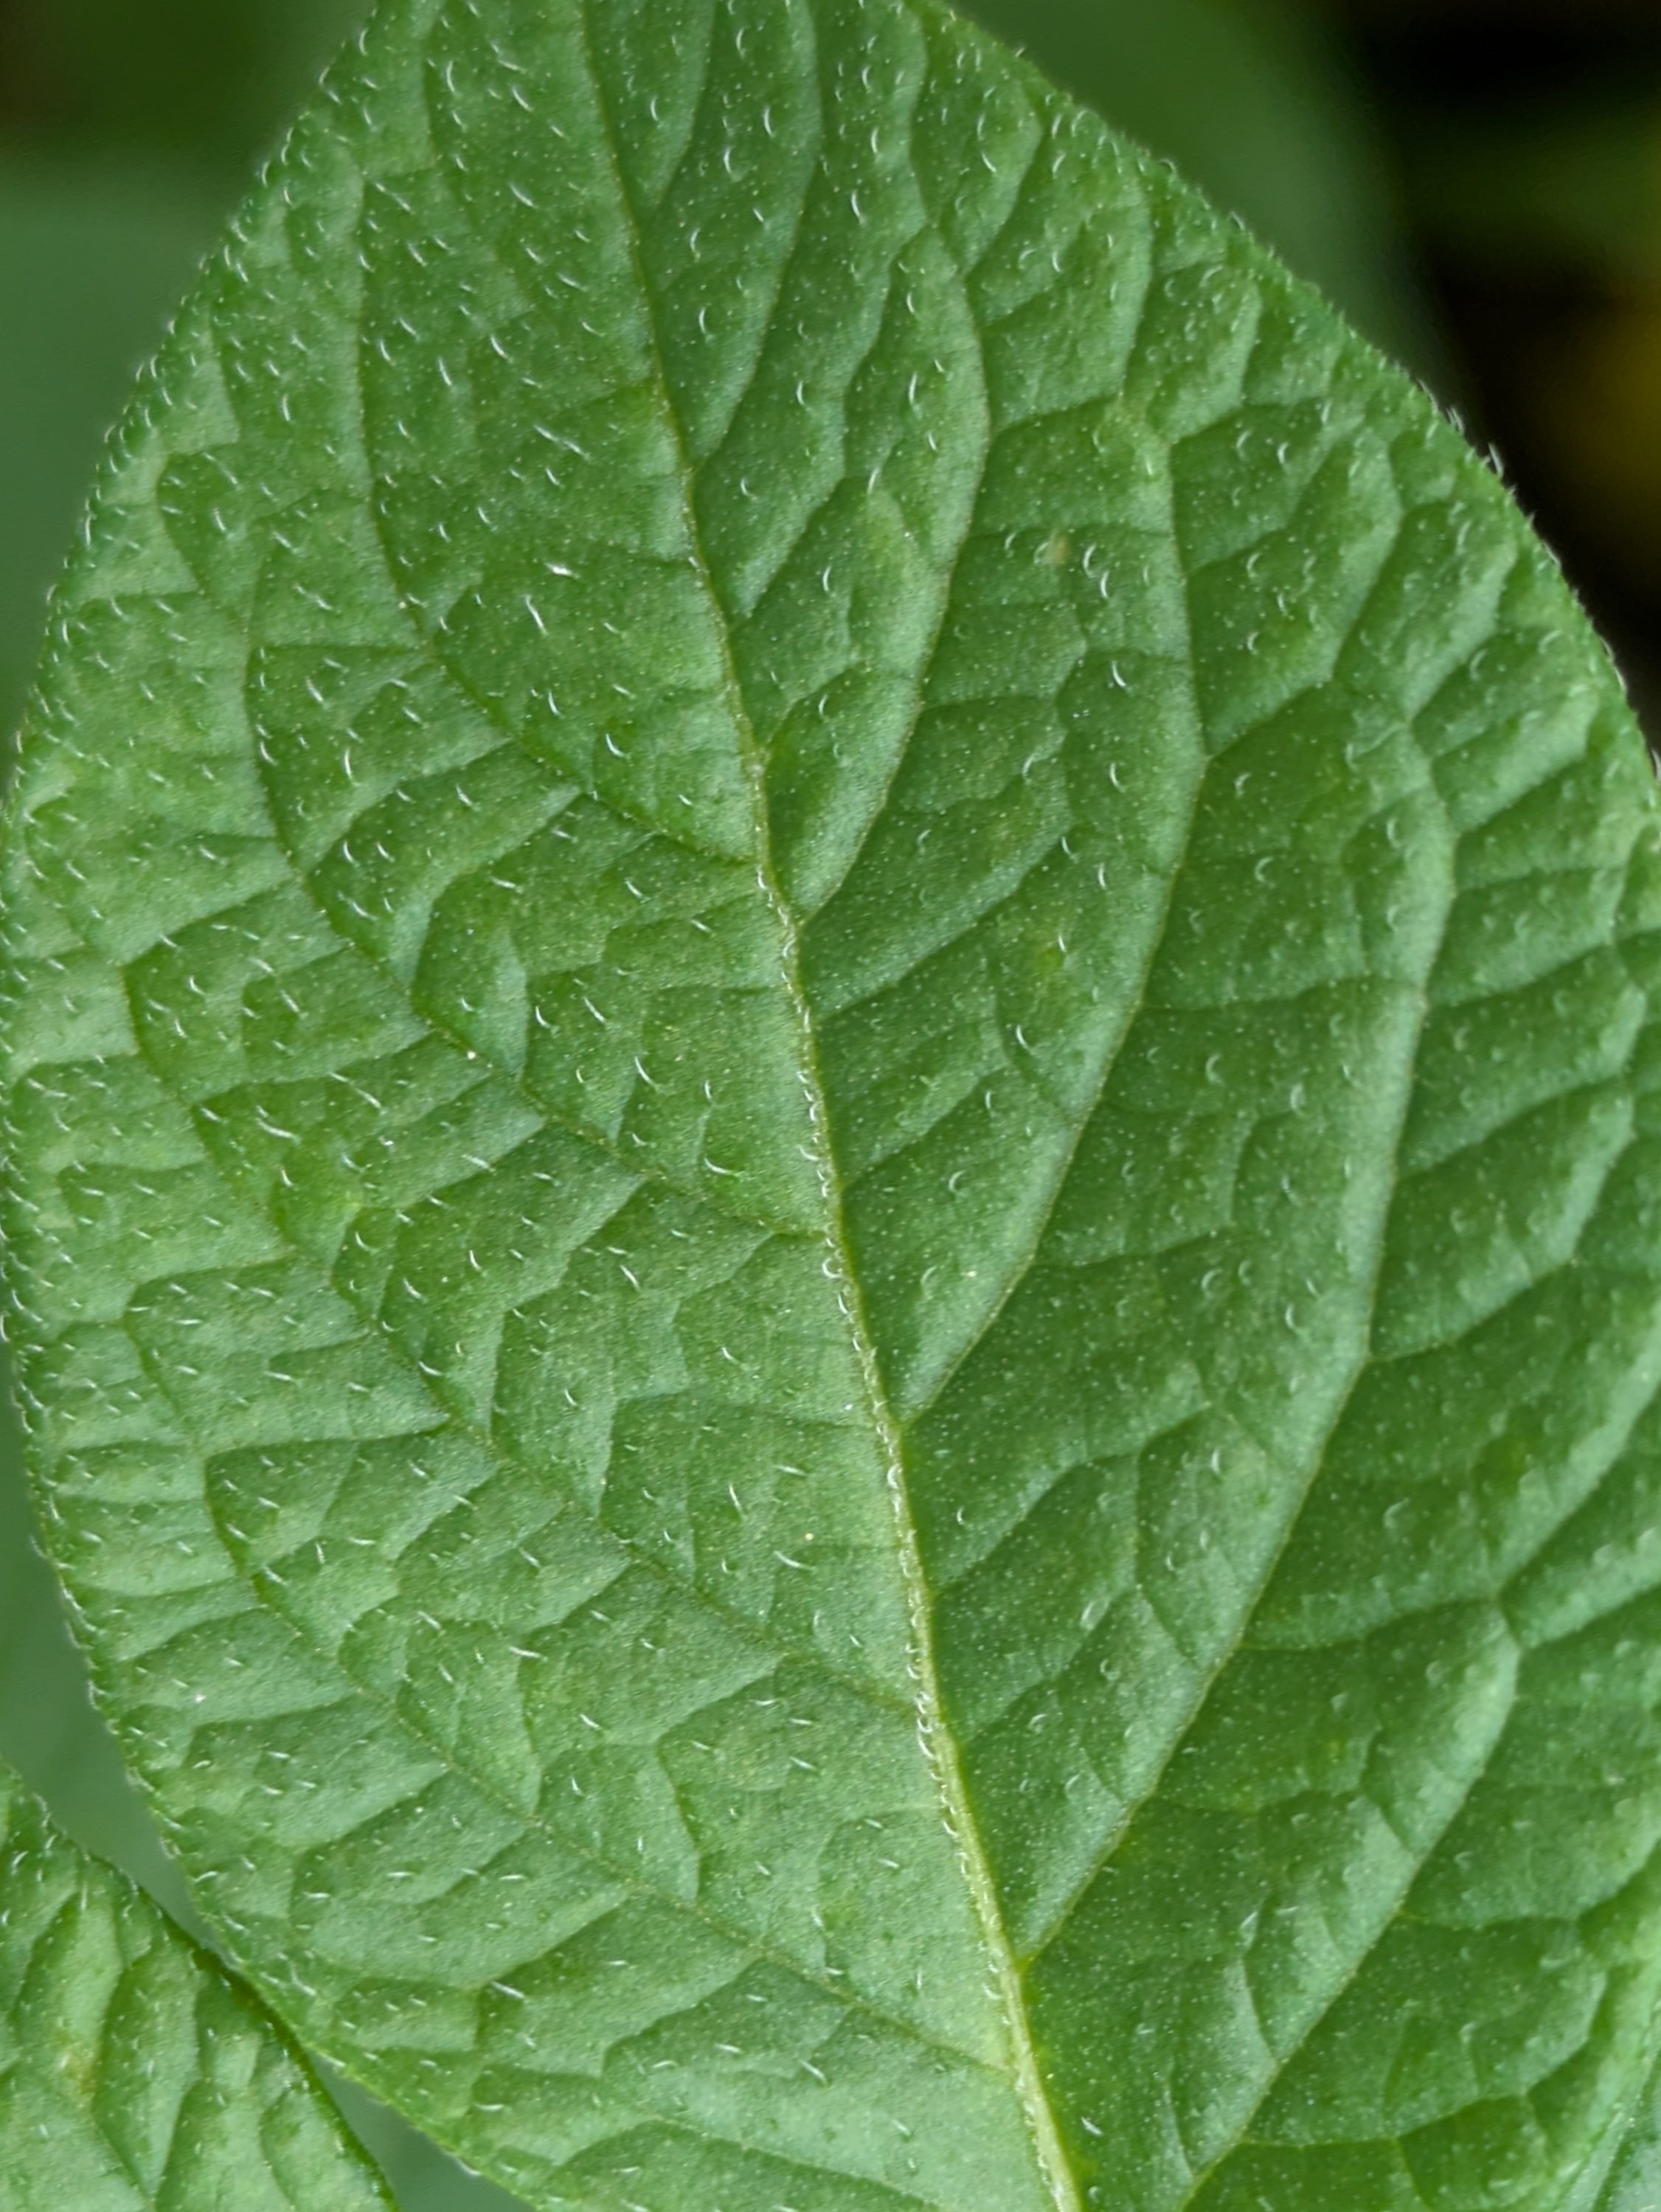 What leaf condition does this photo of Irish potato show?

healthy
